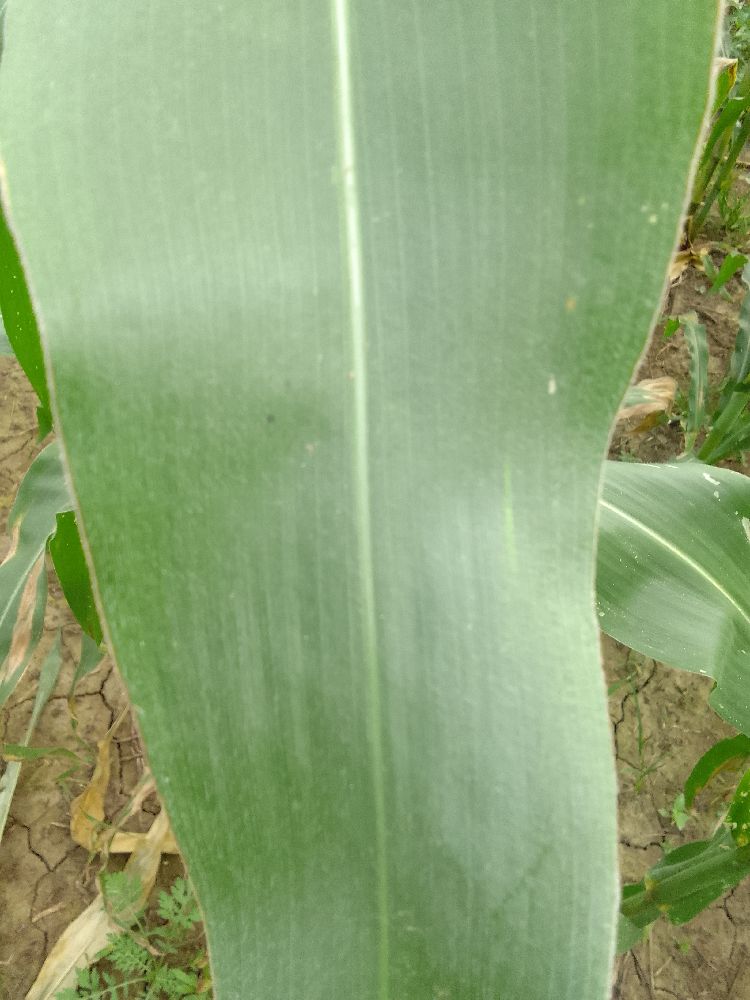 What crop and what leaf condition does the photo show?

maize, healthy
